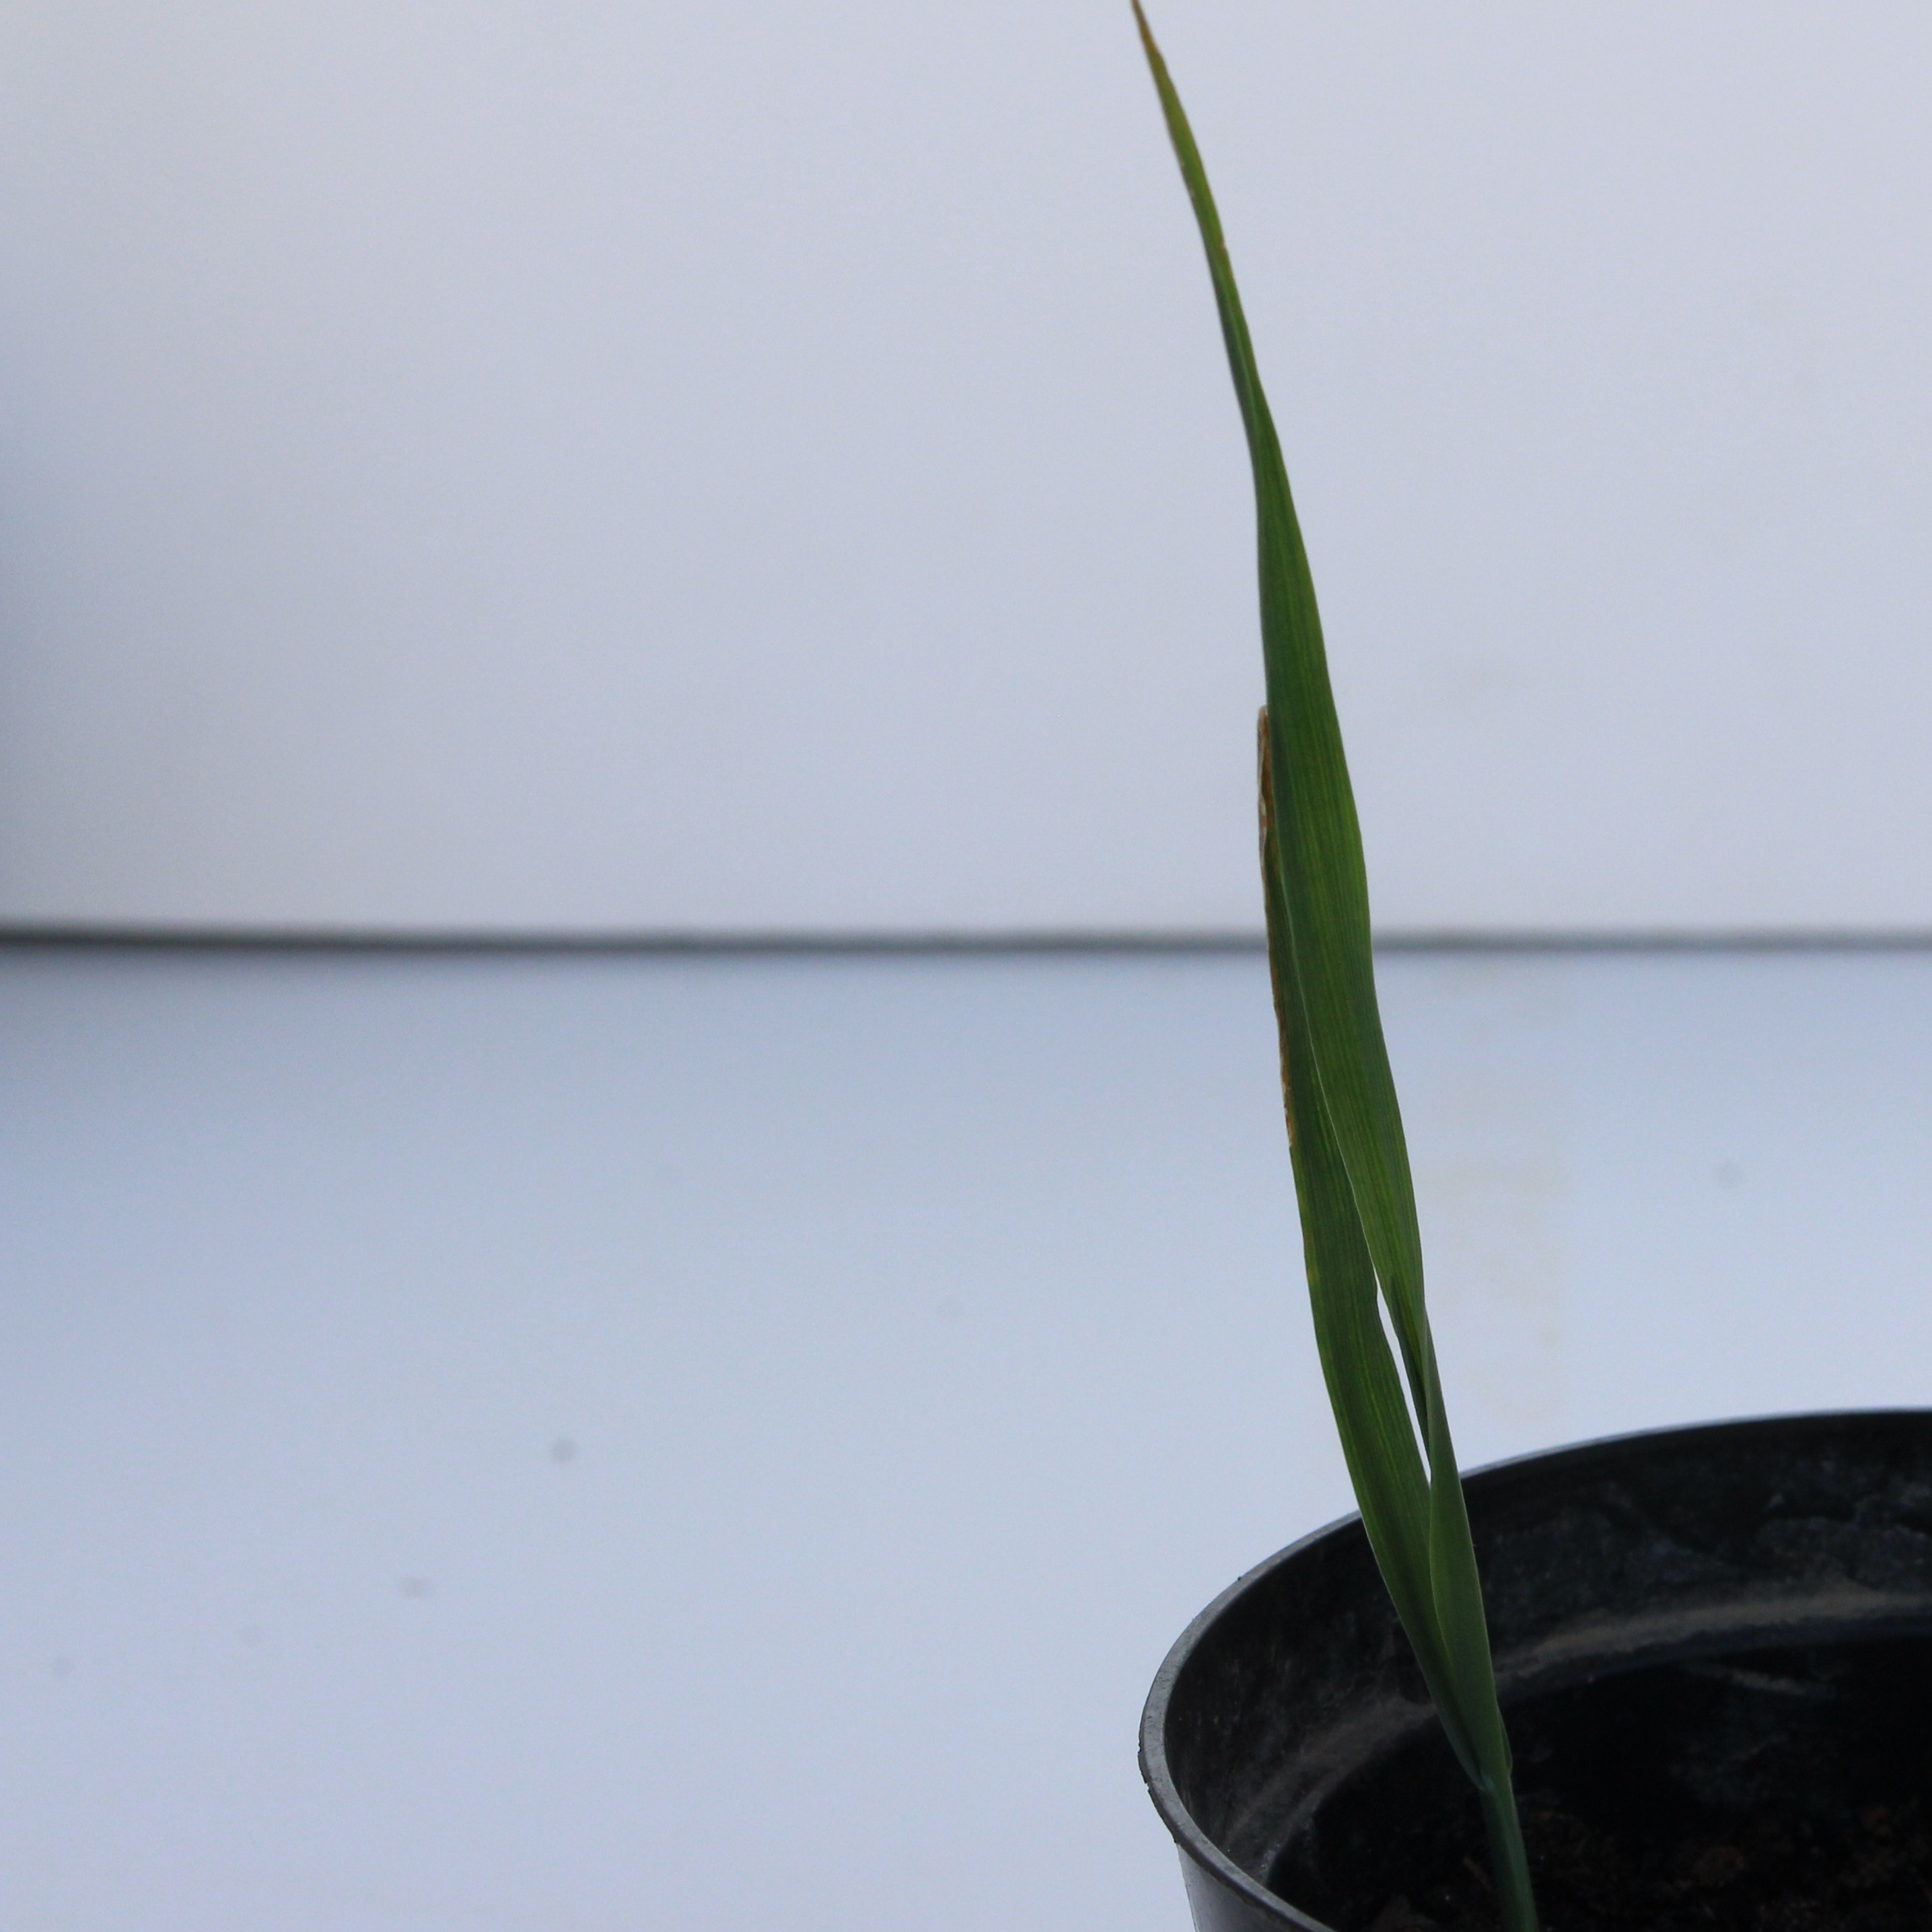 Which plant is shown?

Avena sterilis
